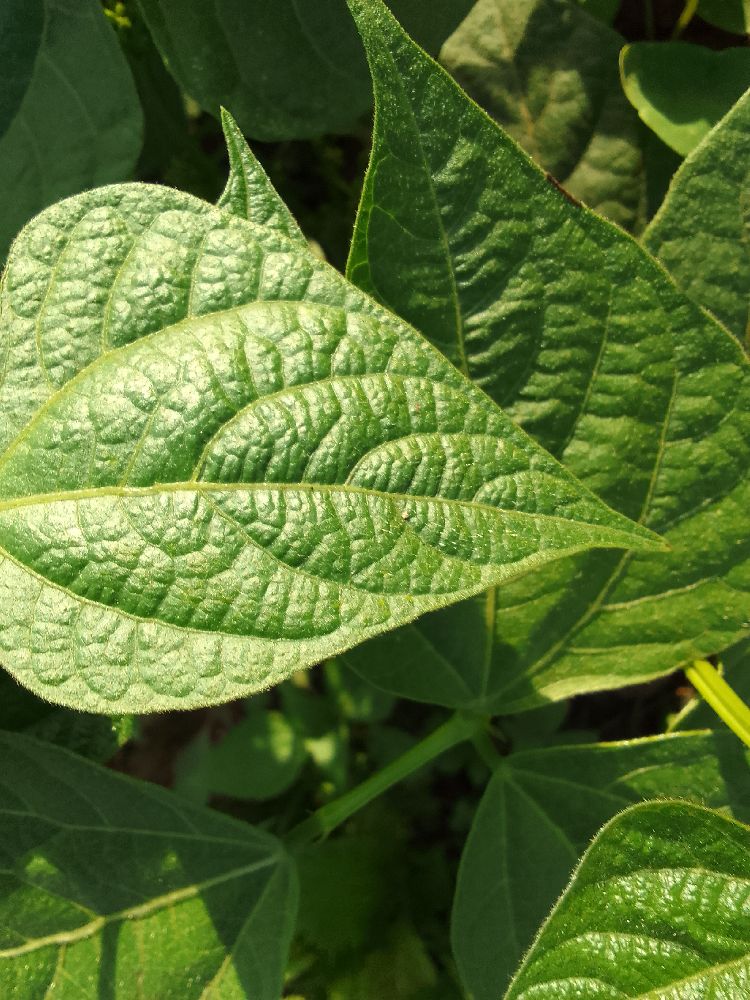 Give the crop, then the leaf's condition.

common bean, healthy
